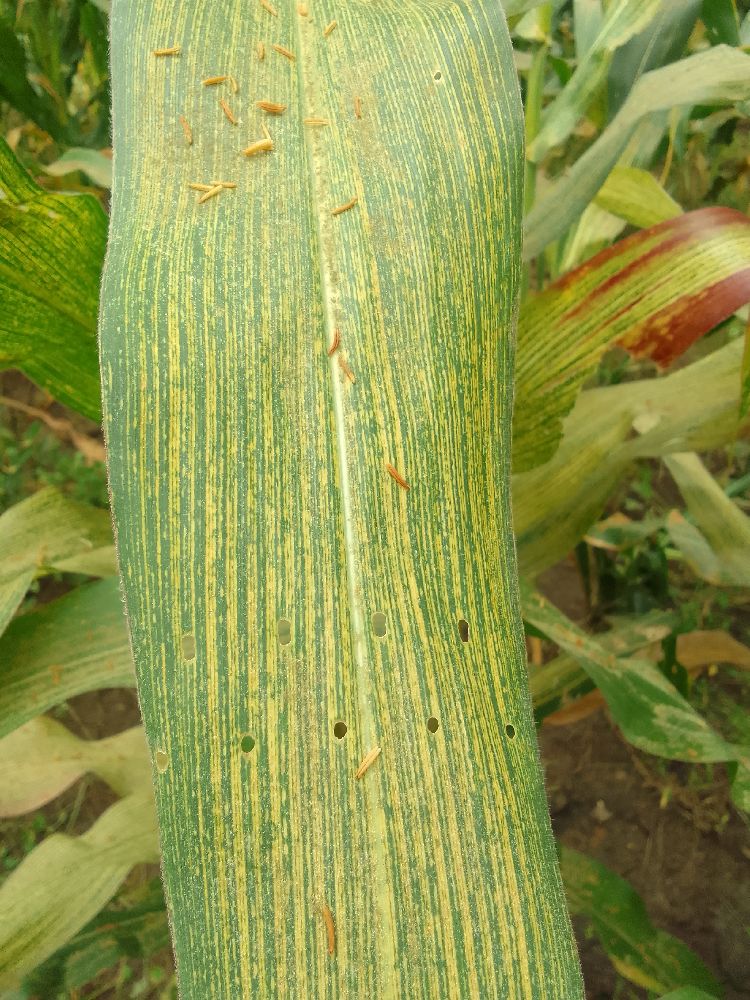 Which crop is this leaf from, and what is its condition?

maize, maize streak virus
